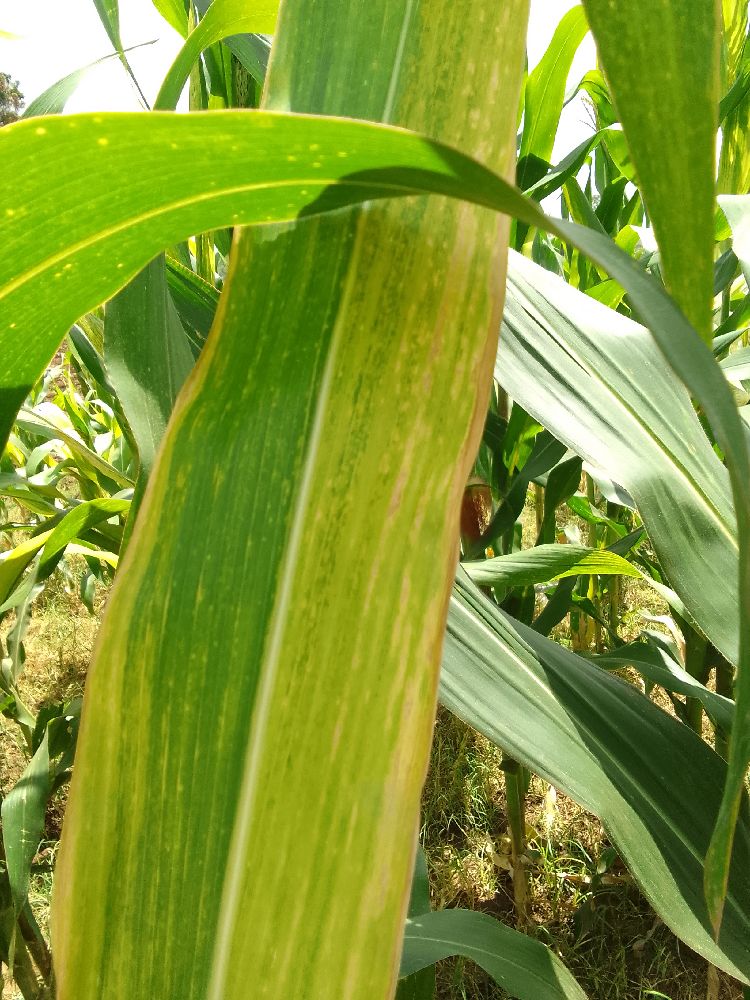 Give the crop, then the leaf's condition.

maize, maize lethal necrosis
